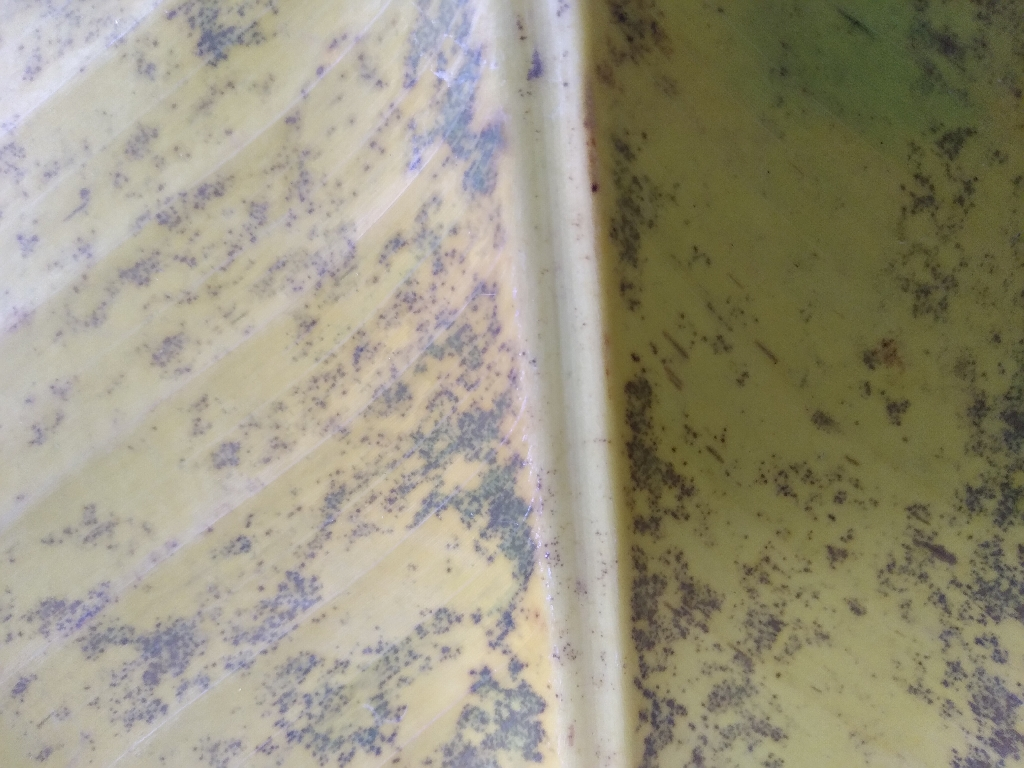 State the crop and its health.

banana, black sigatoka
